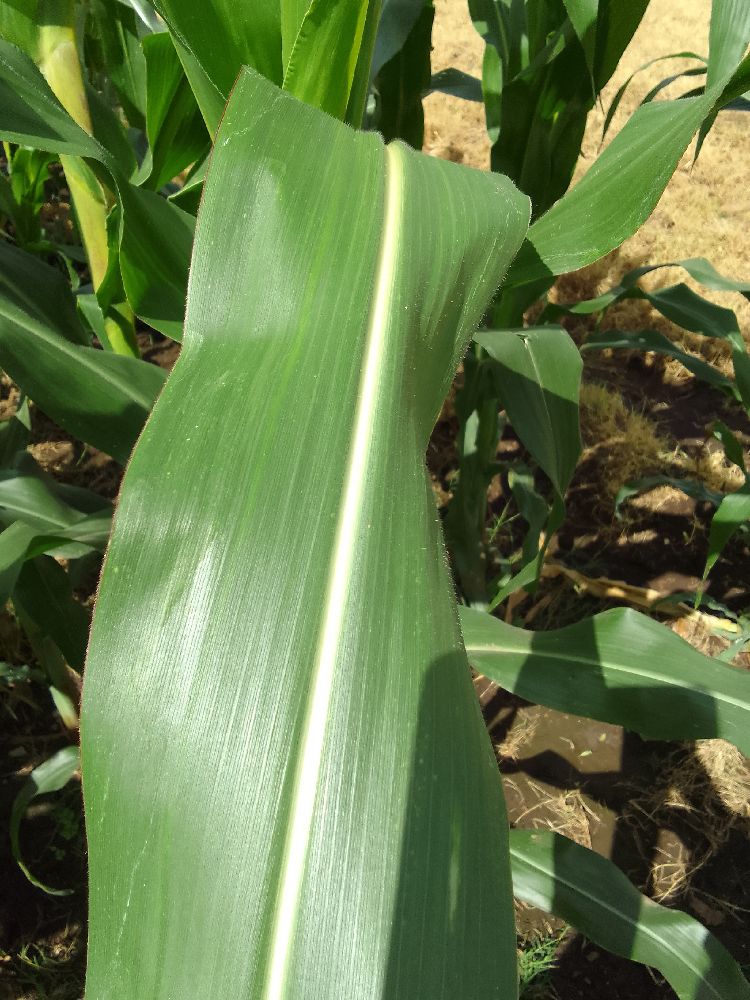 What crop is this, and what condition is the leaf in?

maize, healthy
